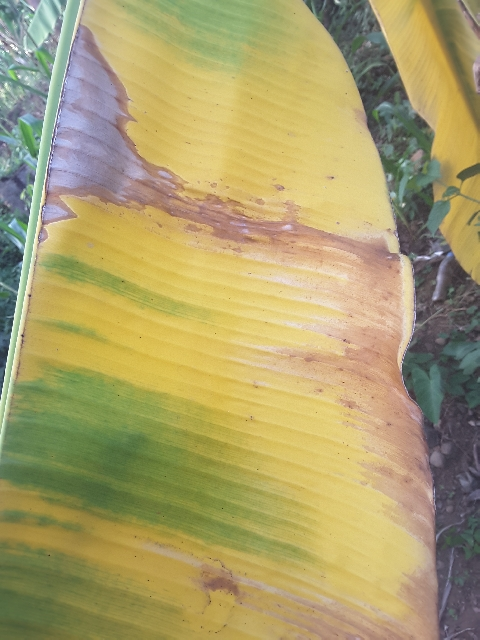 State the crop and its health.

banana, fusarium wilt race 1
